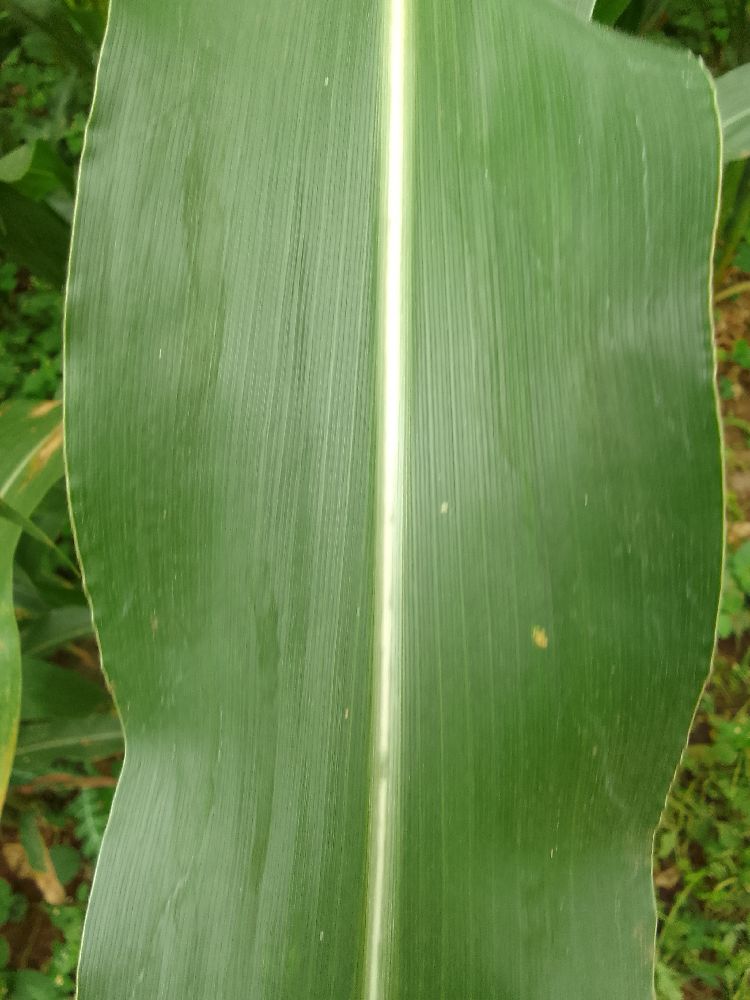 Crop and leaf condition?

maize, healthy
